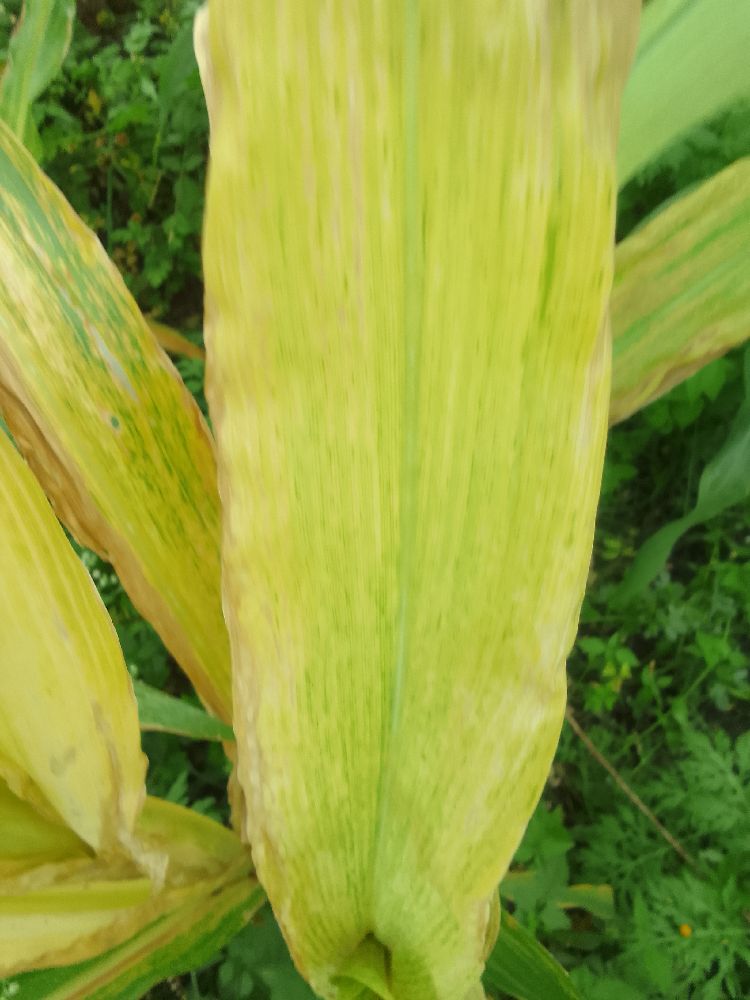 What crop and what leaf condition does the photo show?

maize, maize lethal necrosis
